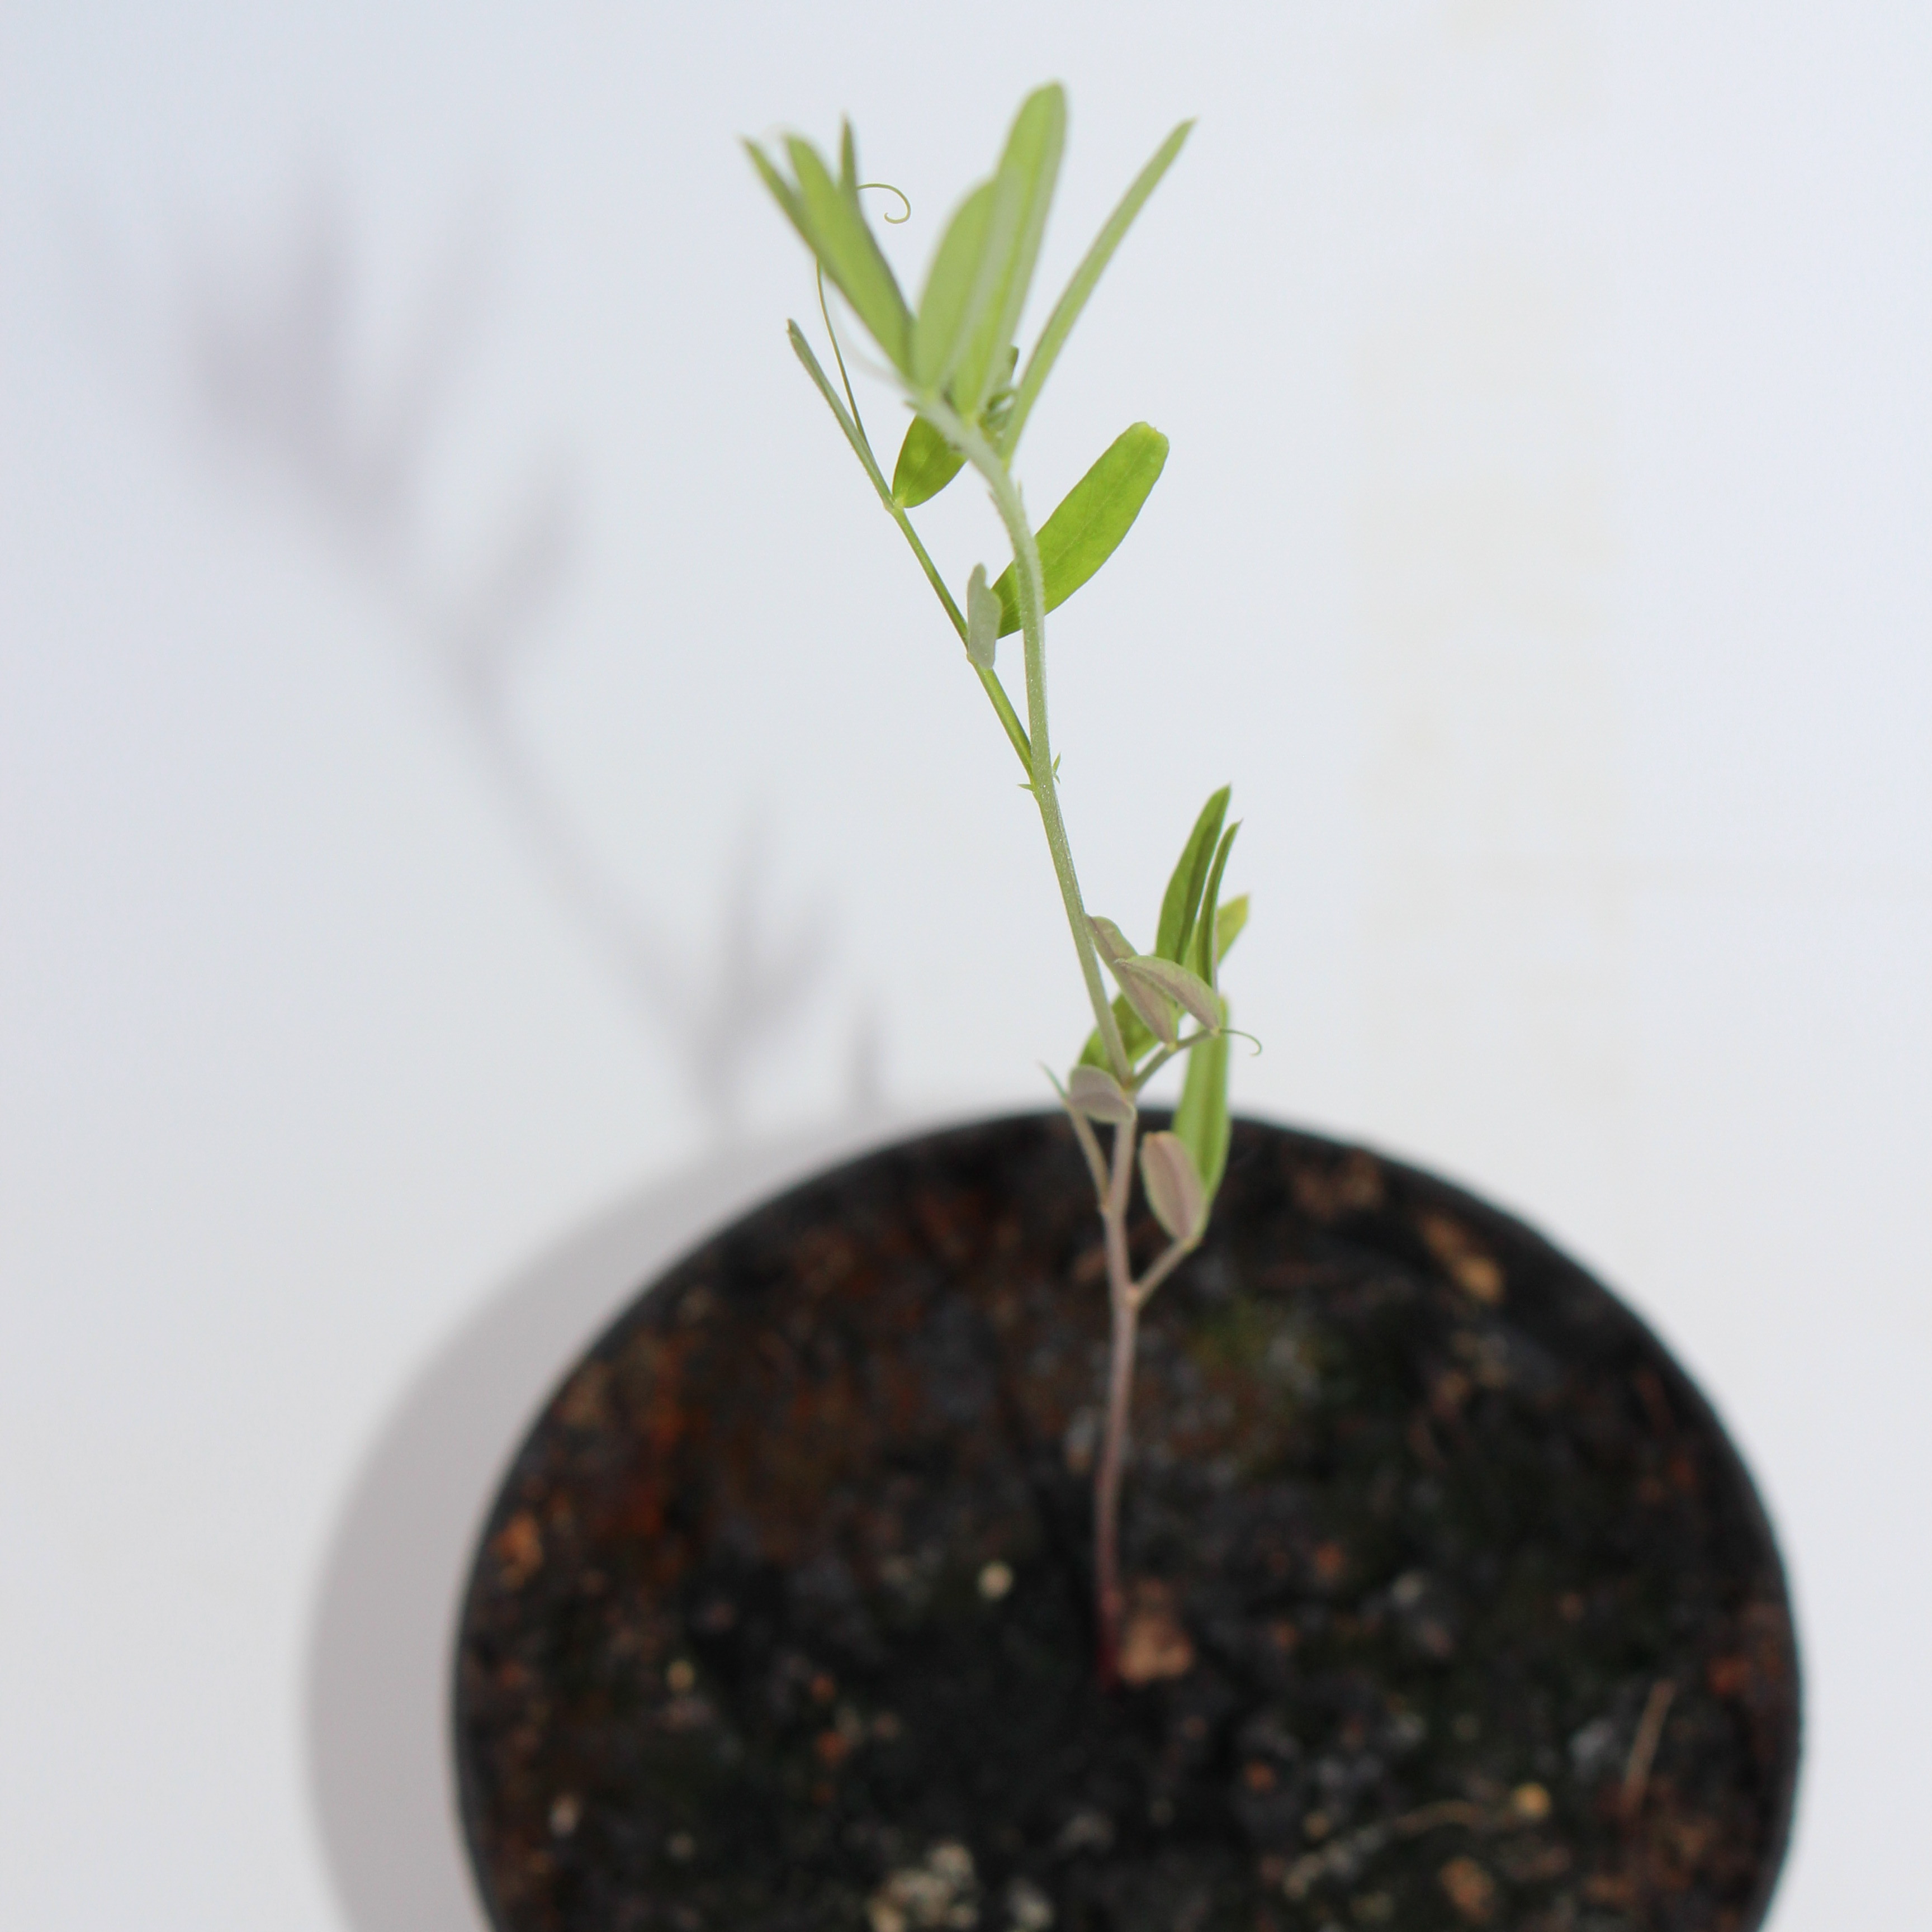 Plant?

Vicia sativa
